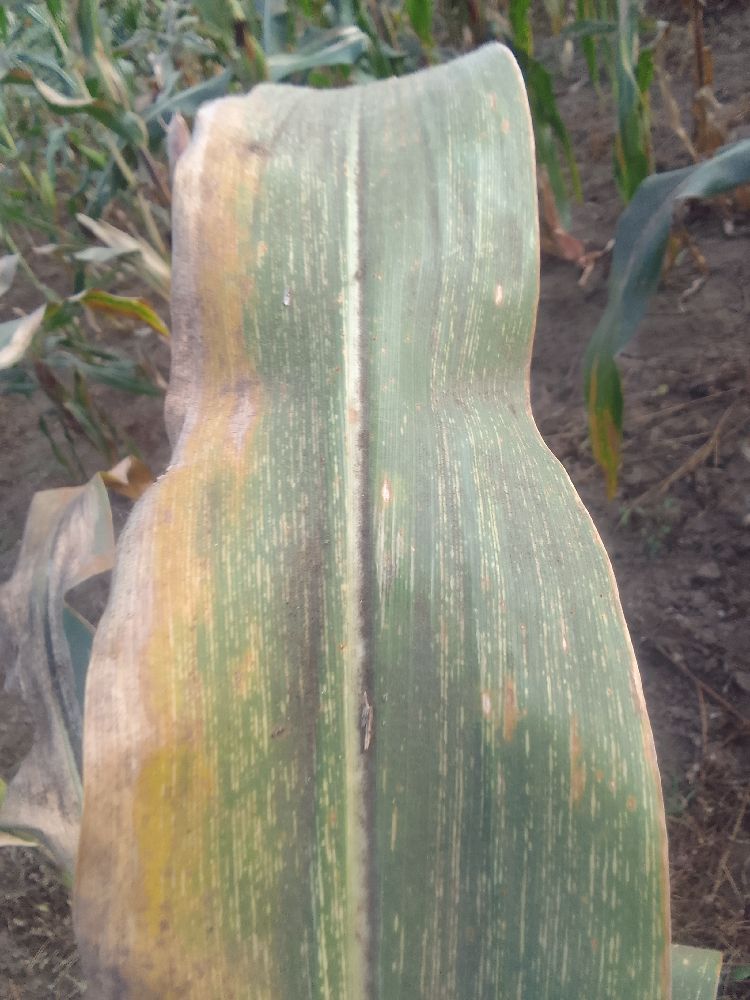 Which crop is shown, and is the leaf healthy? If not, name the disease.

maize, maize streak virus
